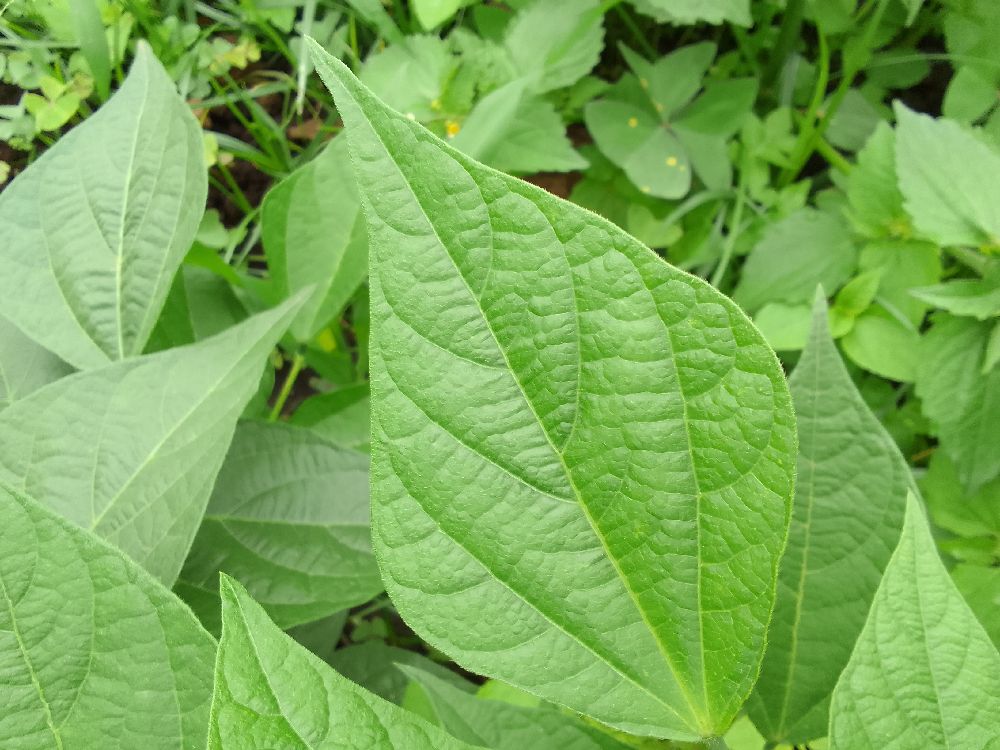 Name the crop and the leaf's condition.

common bean, healthy
